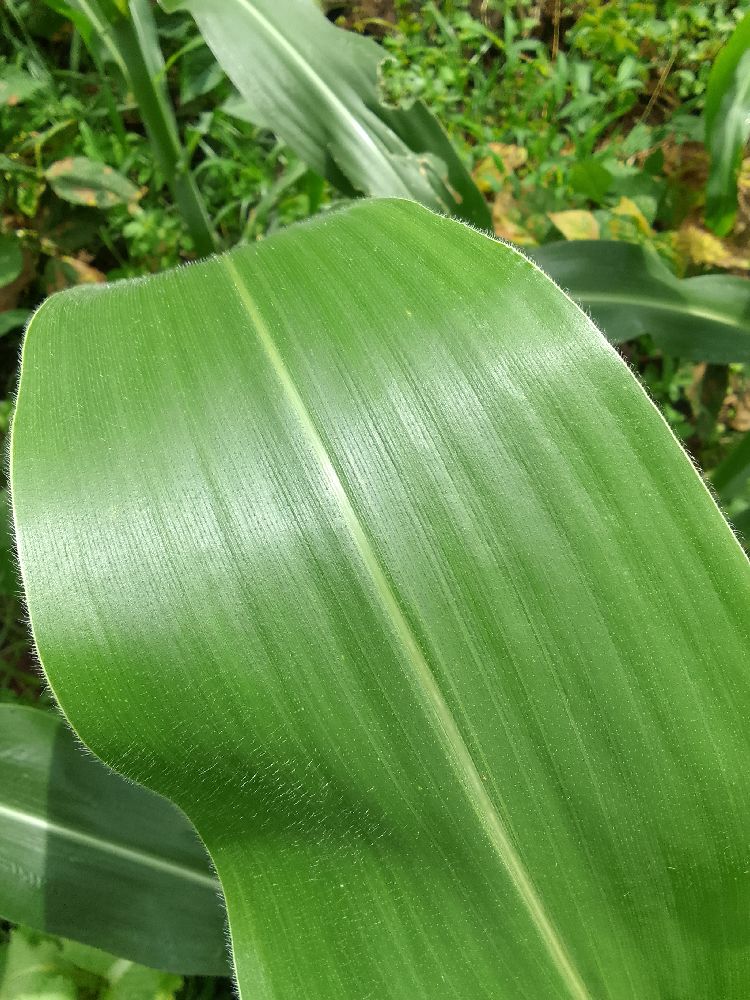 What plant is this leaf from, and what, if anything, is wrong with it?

maize, healthy
